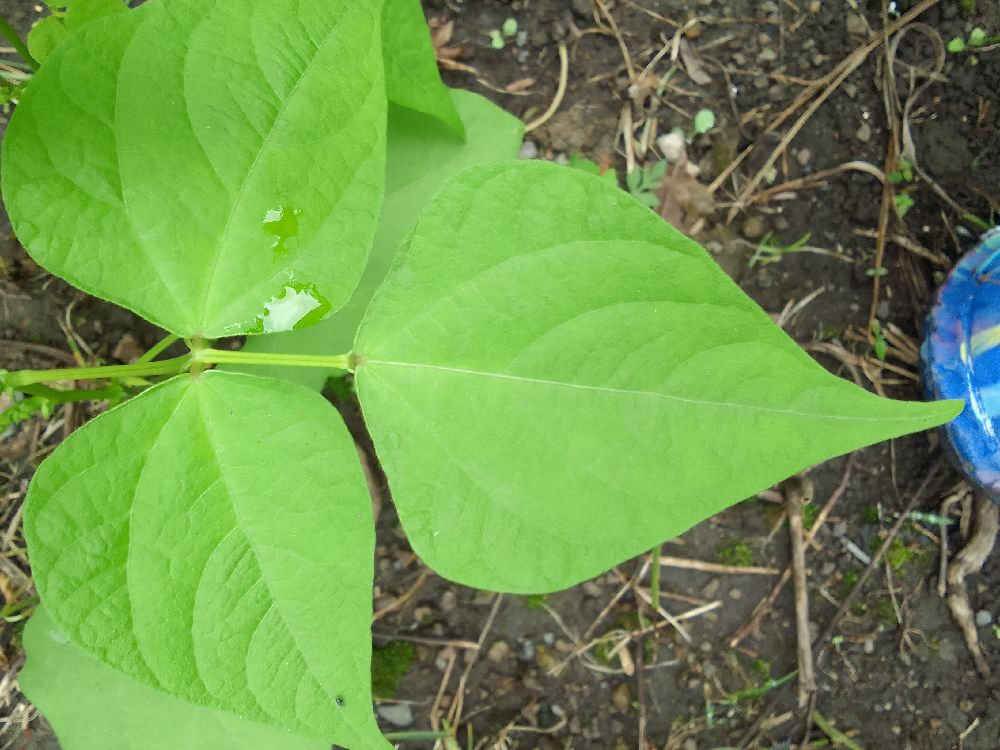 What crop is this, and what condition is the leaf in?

common bean, healthy
